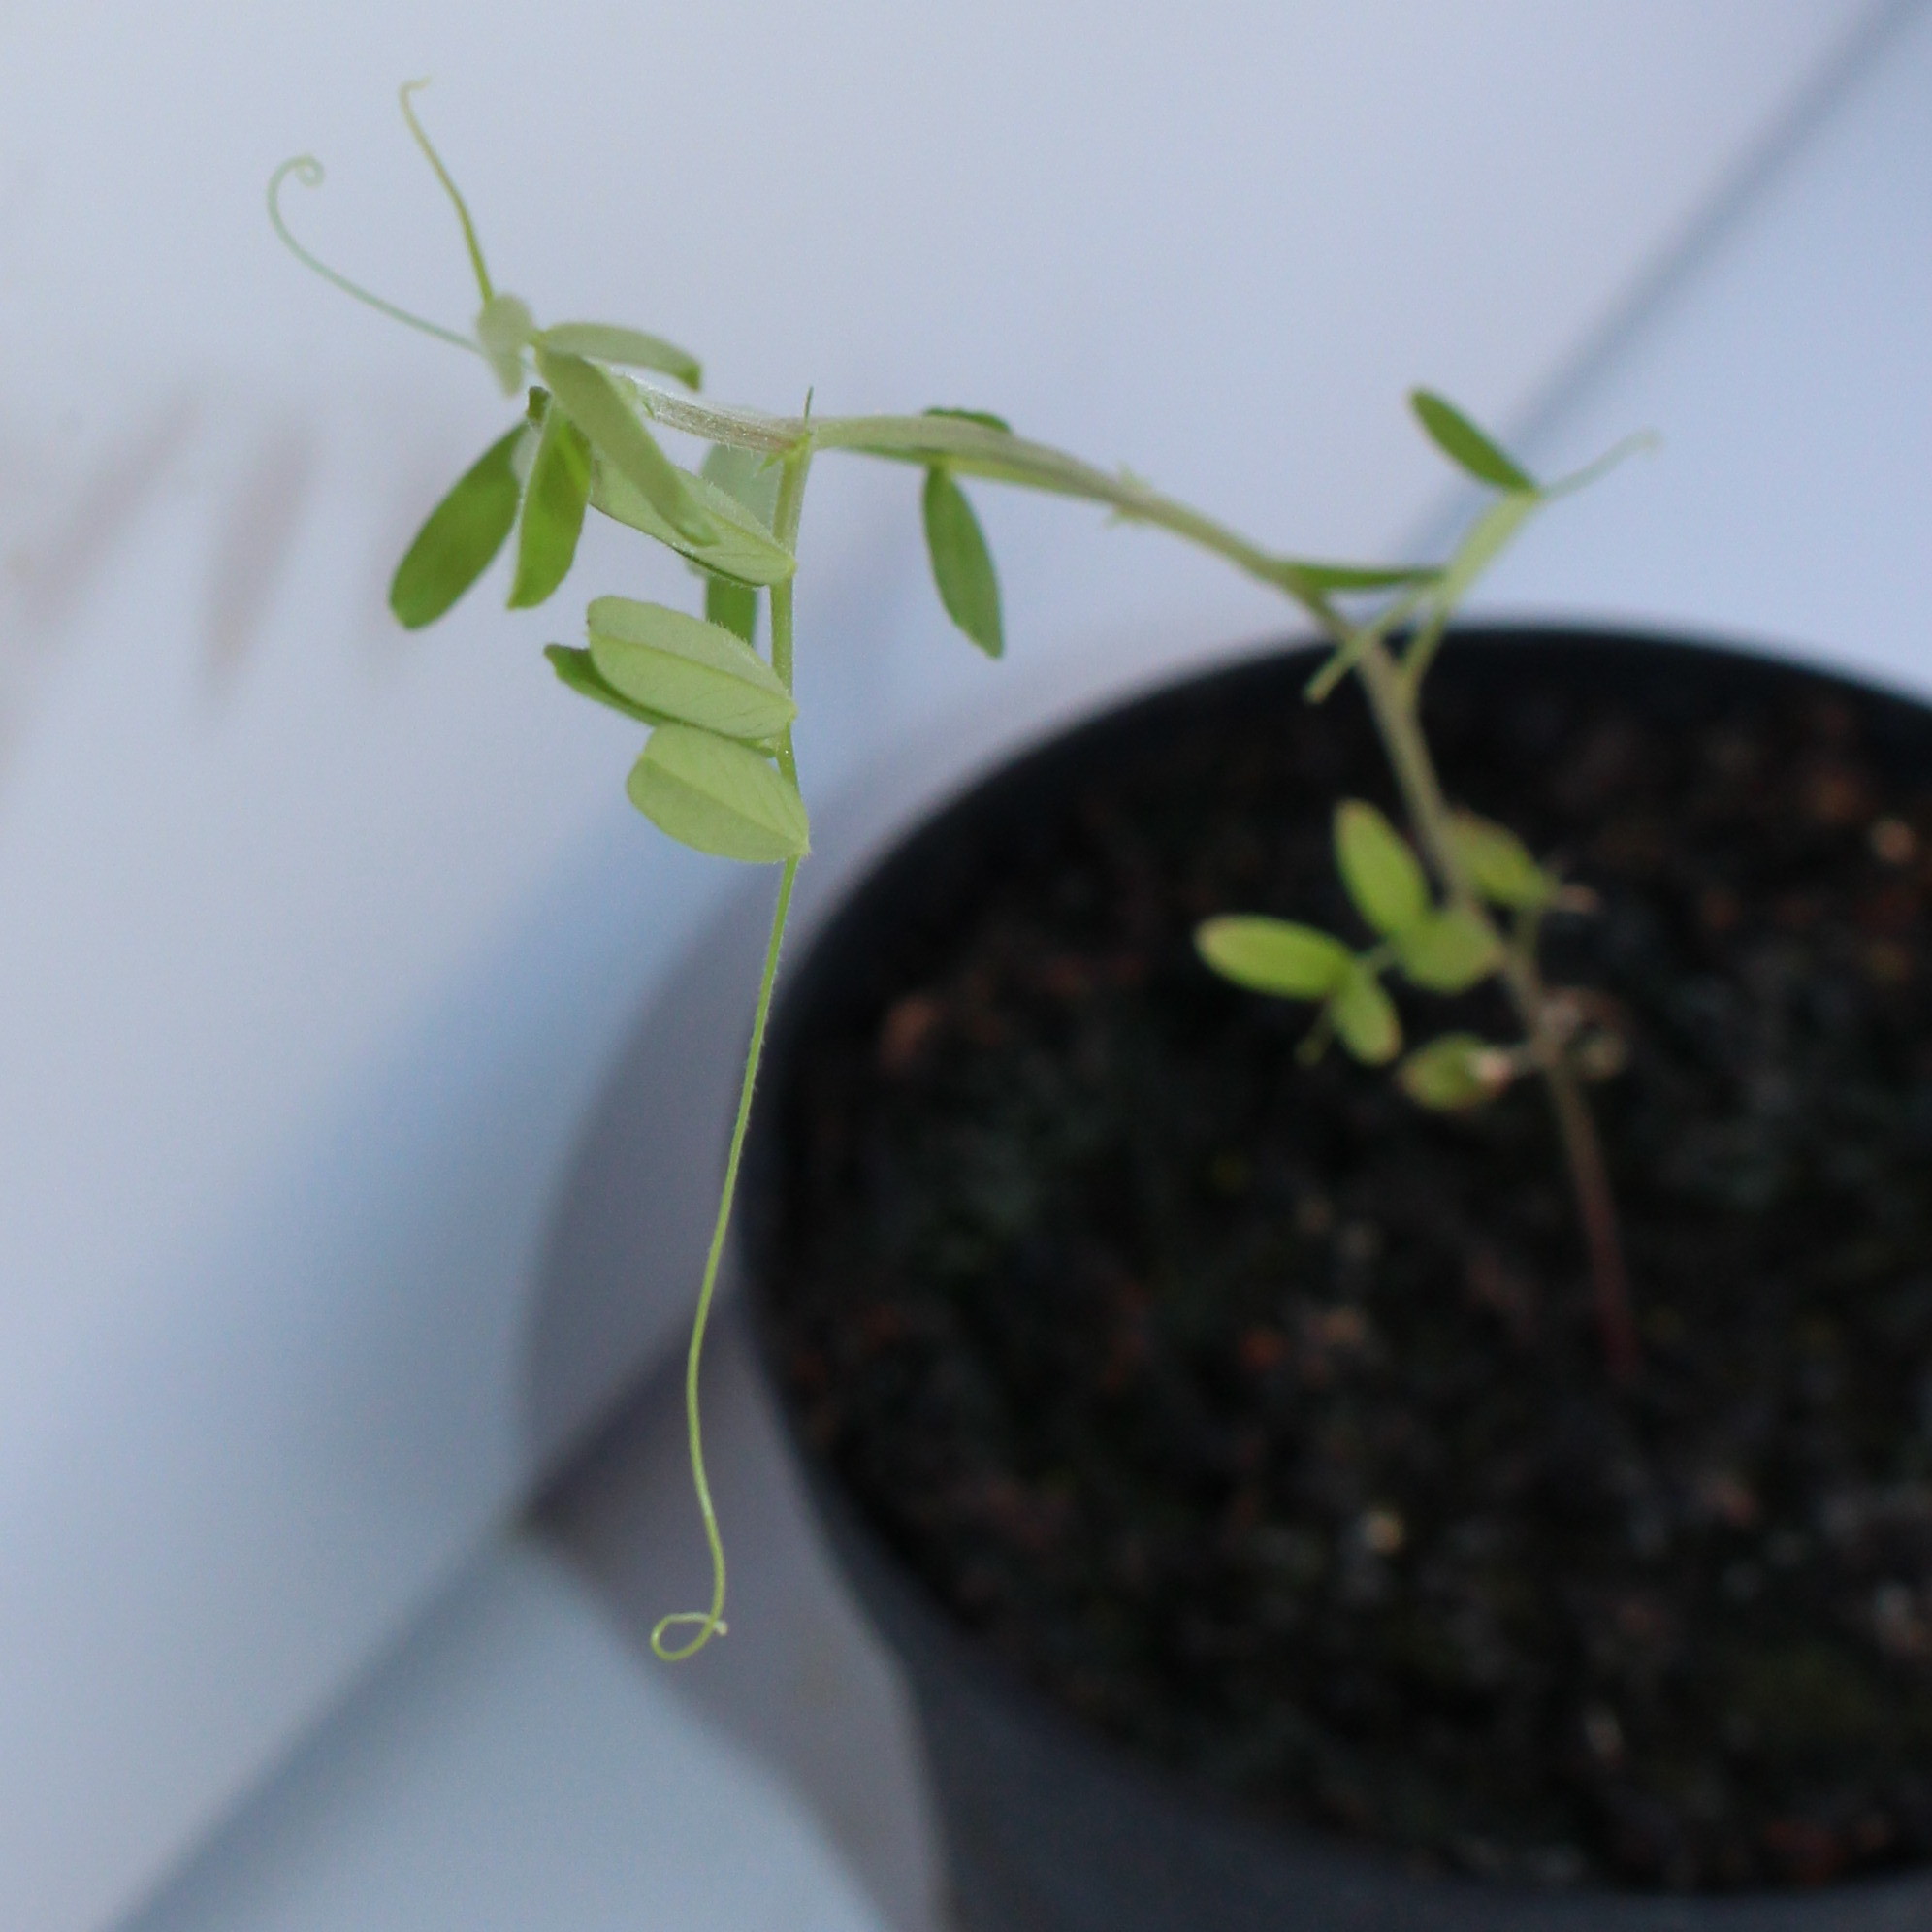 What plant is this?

Vicia sativa
